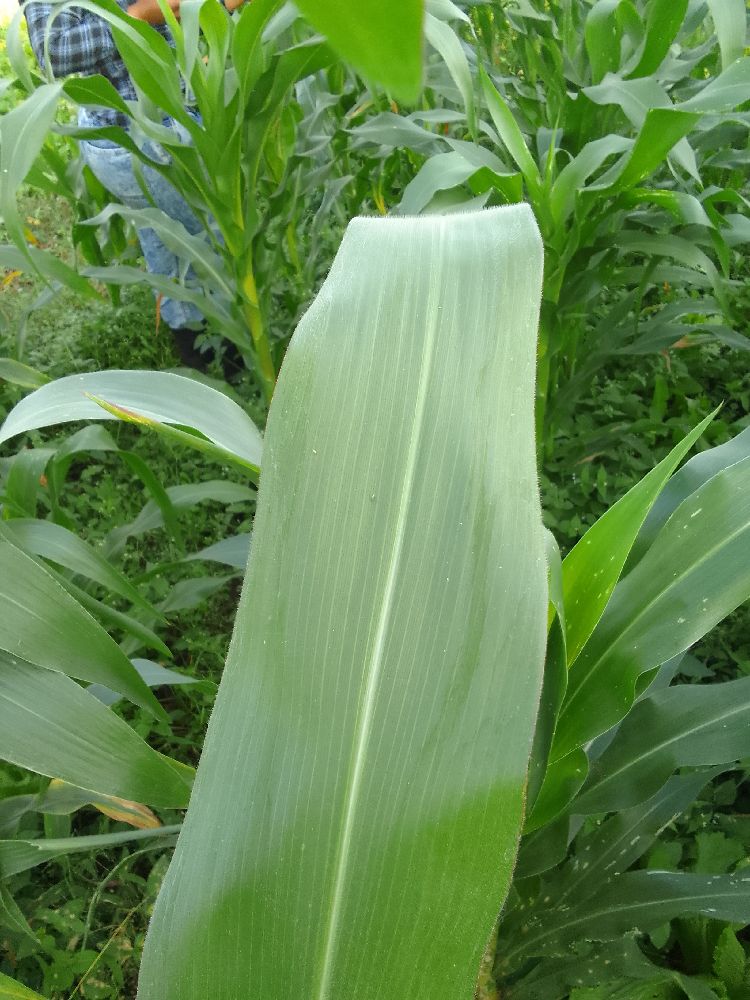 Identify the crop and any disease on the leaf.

maize, healthy
